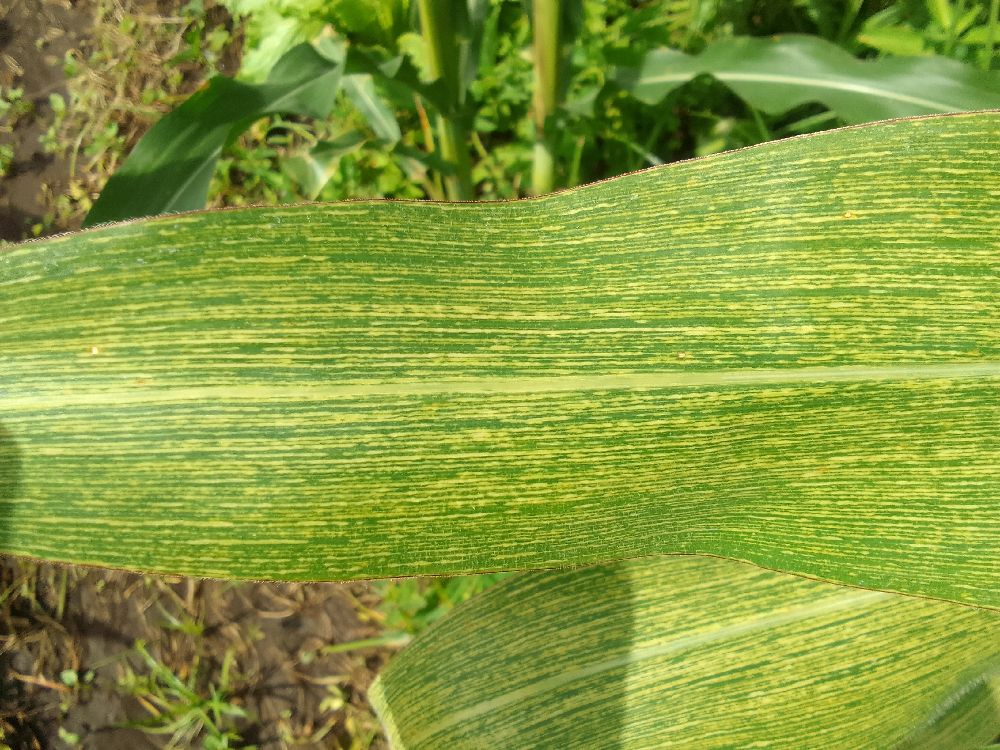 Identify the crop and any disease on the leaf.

maize, maize streak virus
